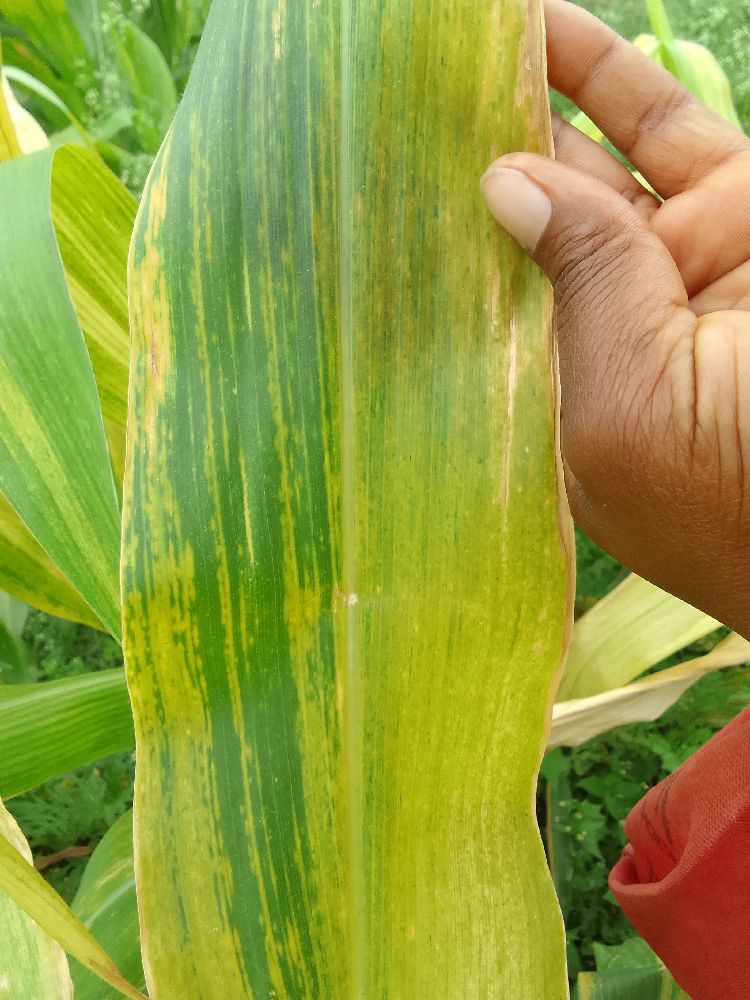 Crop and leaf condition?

maize, maize lethal necrosis
